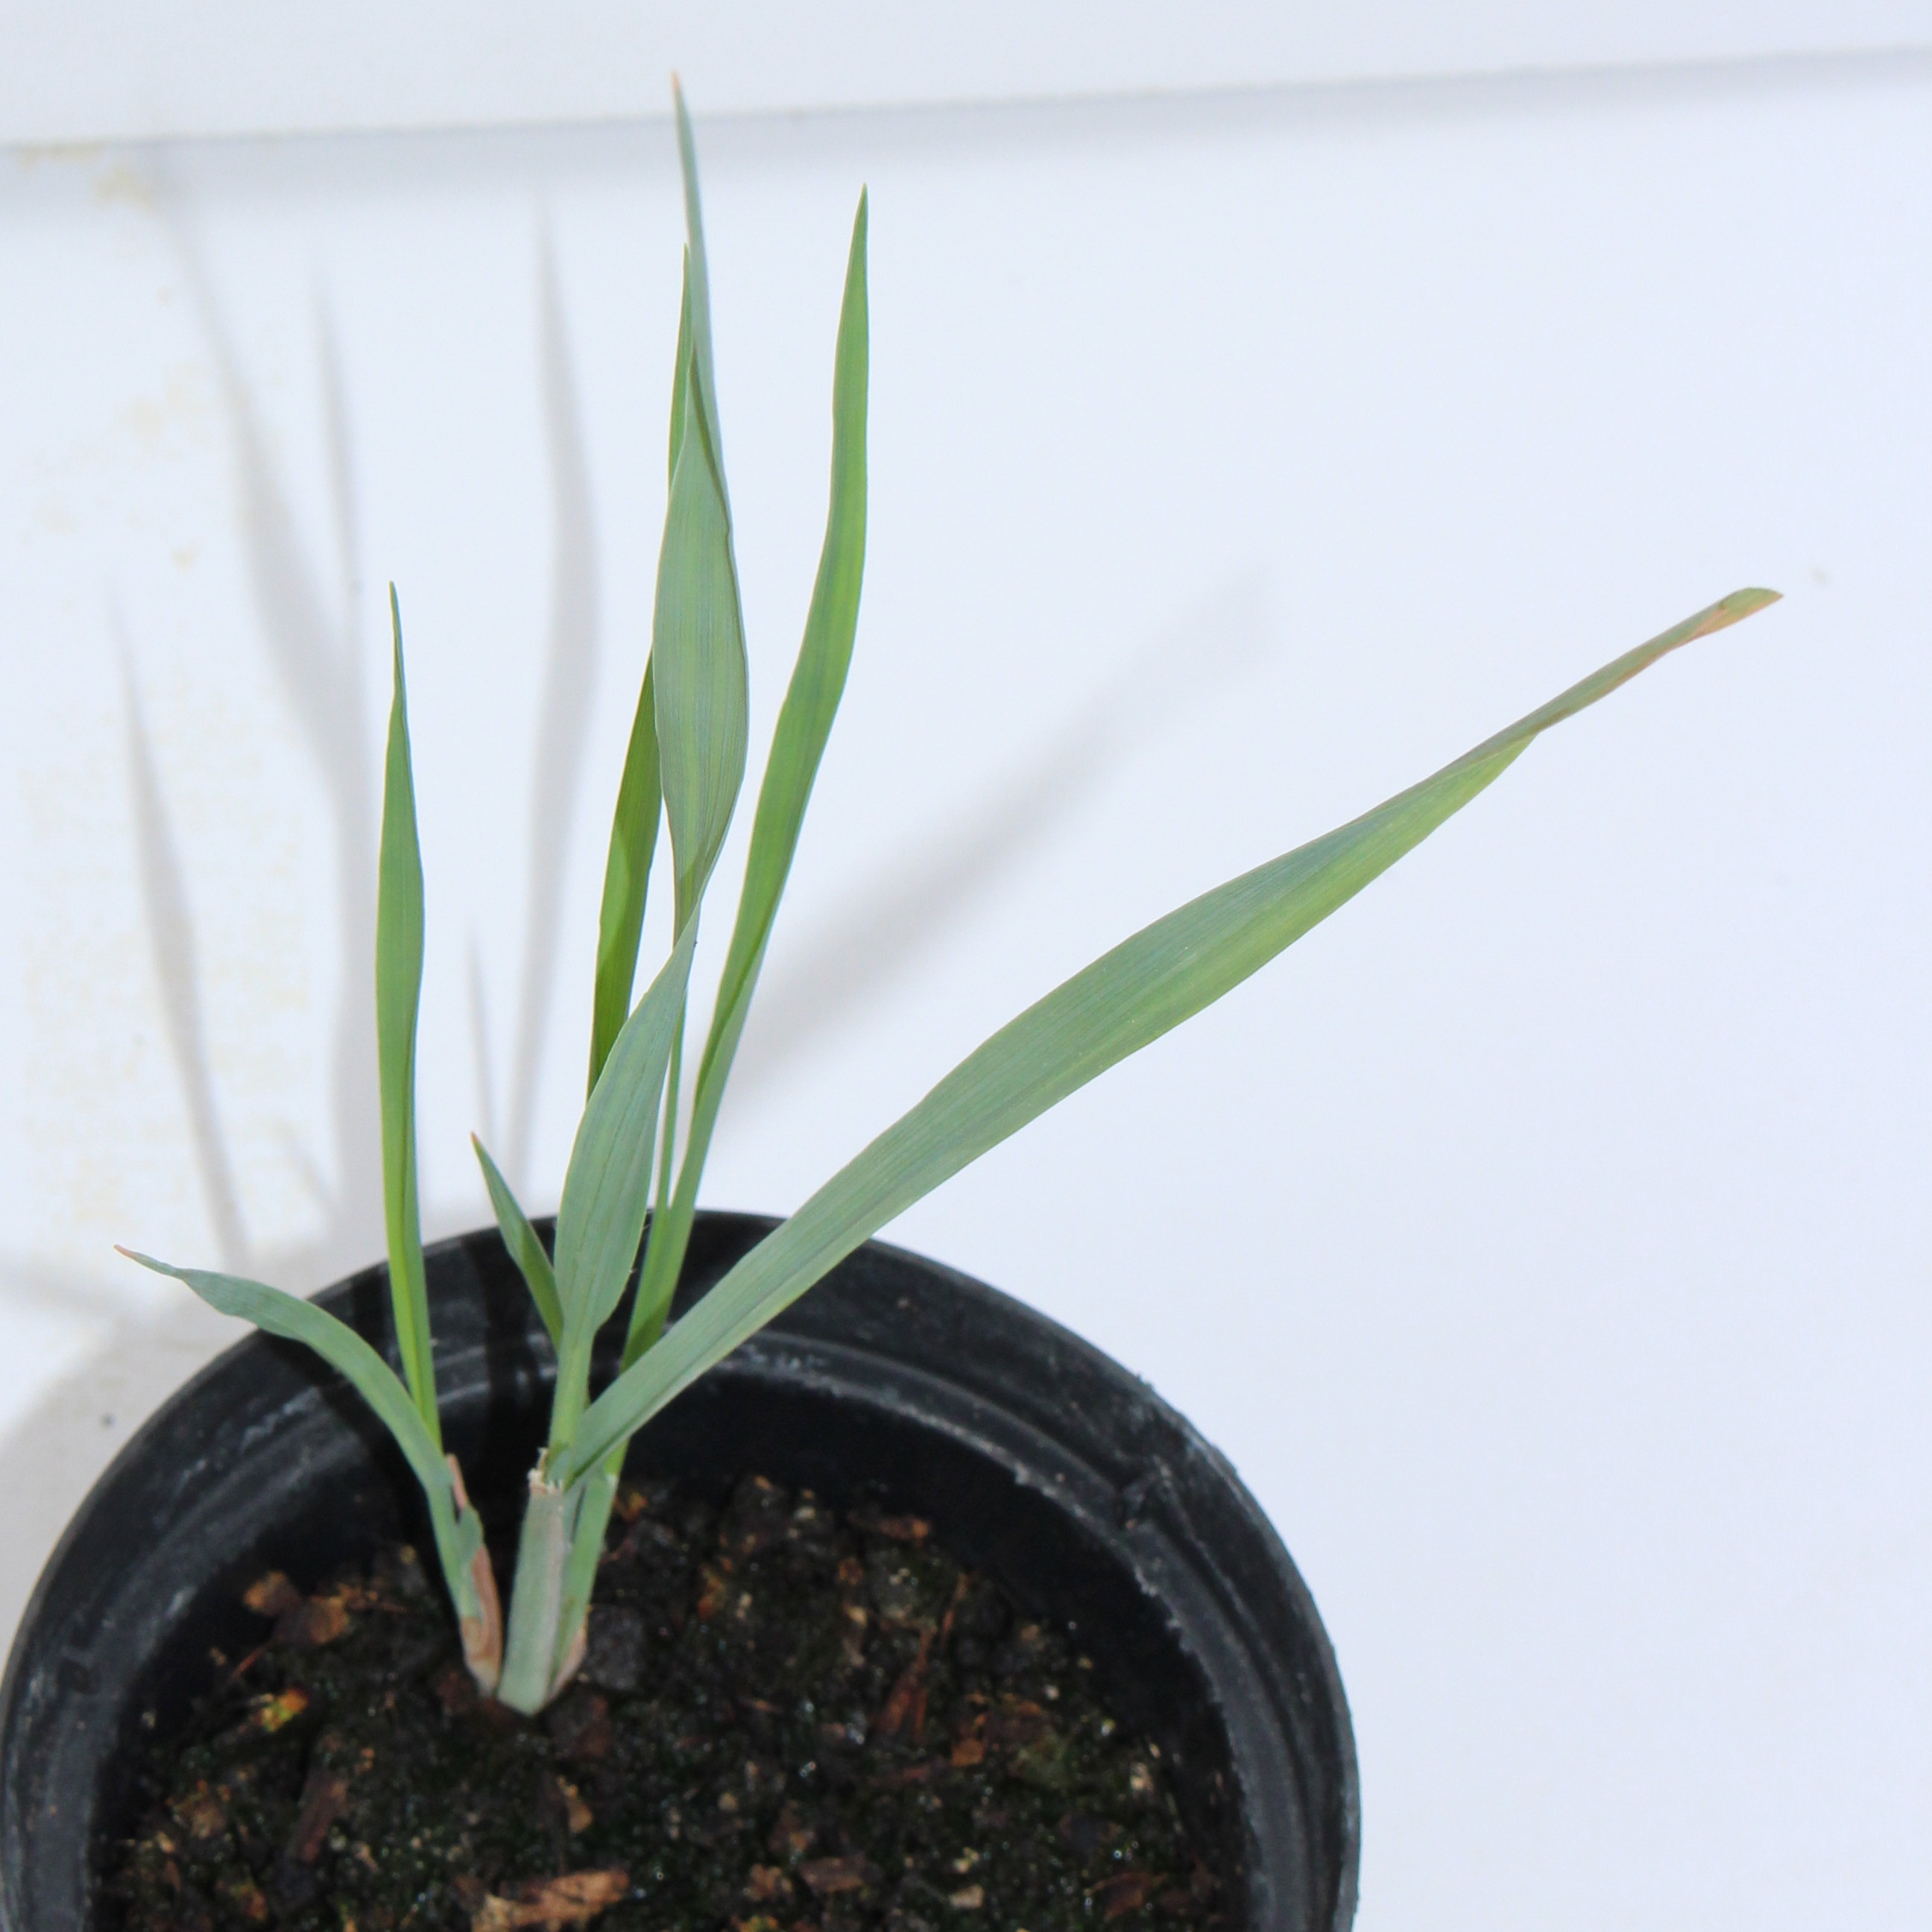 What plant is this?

Avena sterilis
